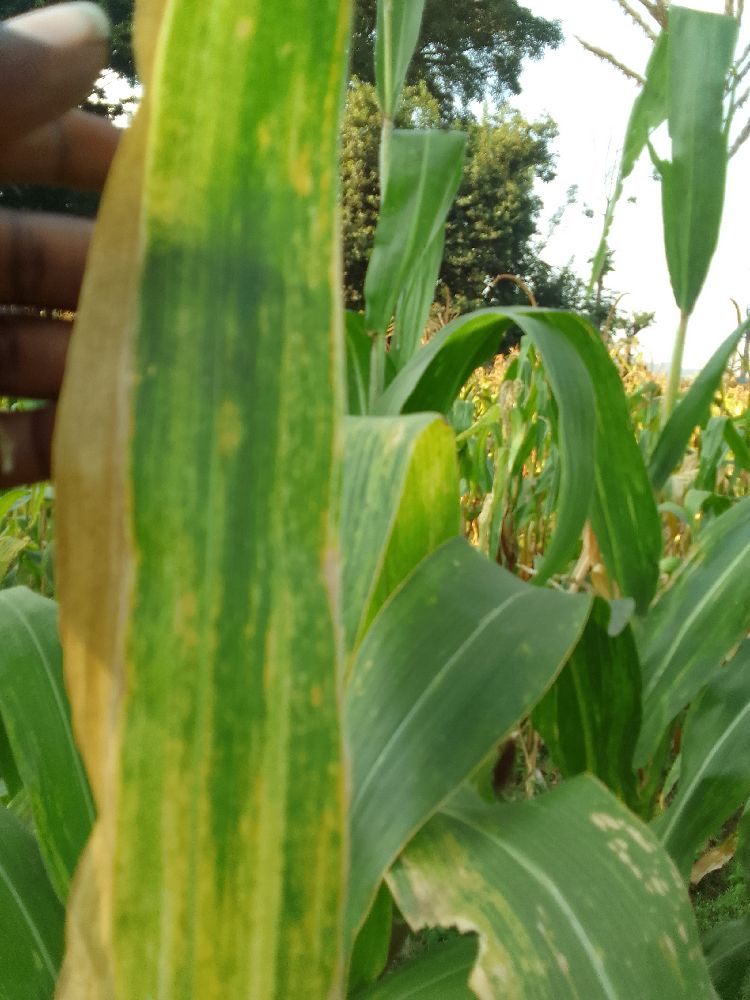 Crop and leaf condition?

maize, maize lethal necrosis
